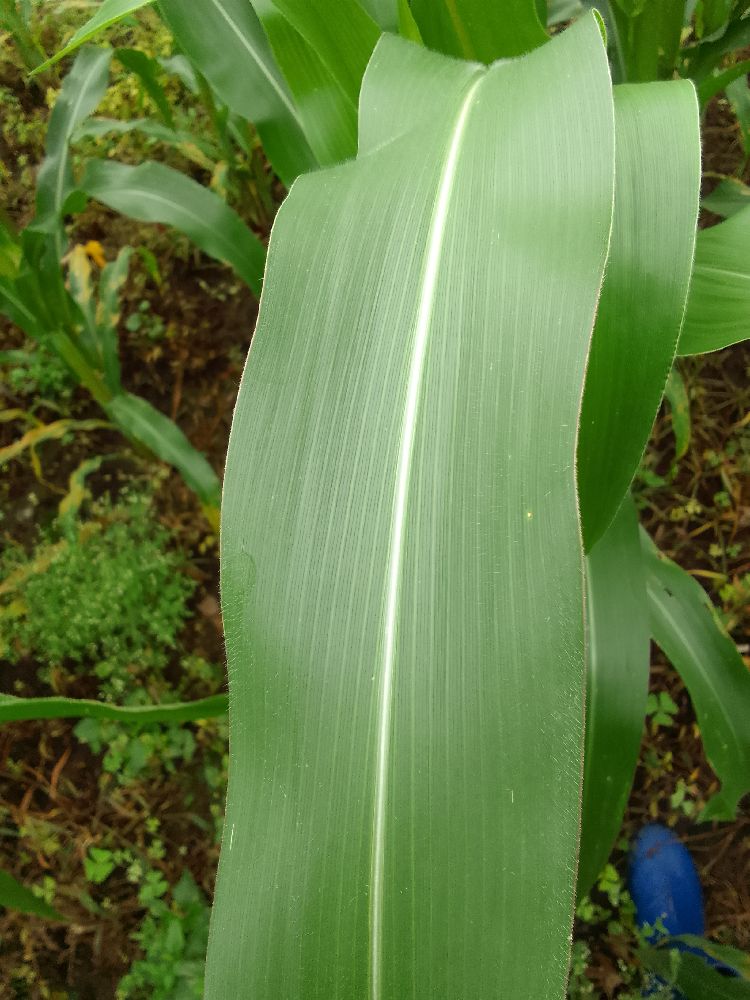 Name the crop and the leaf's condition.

maize, healthy
